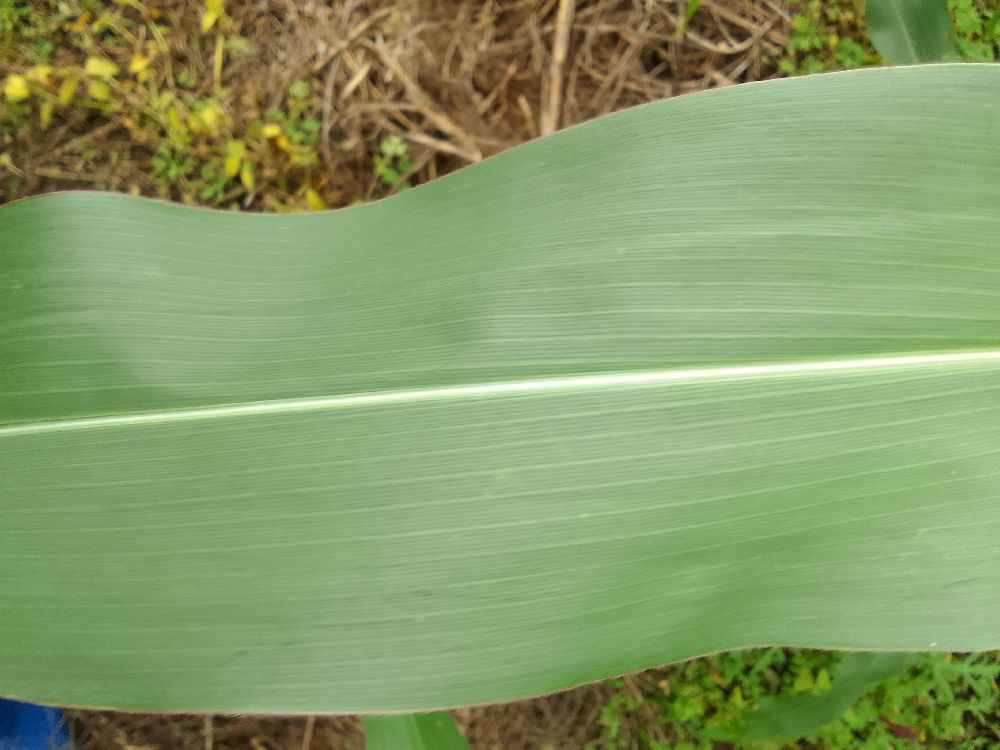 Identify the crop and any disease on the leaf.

maize, healthy
